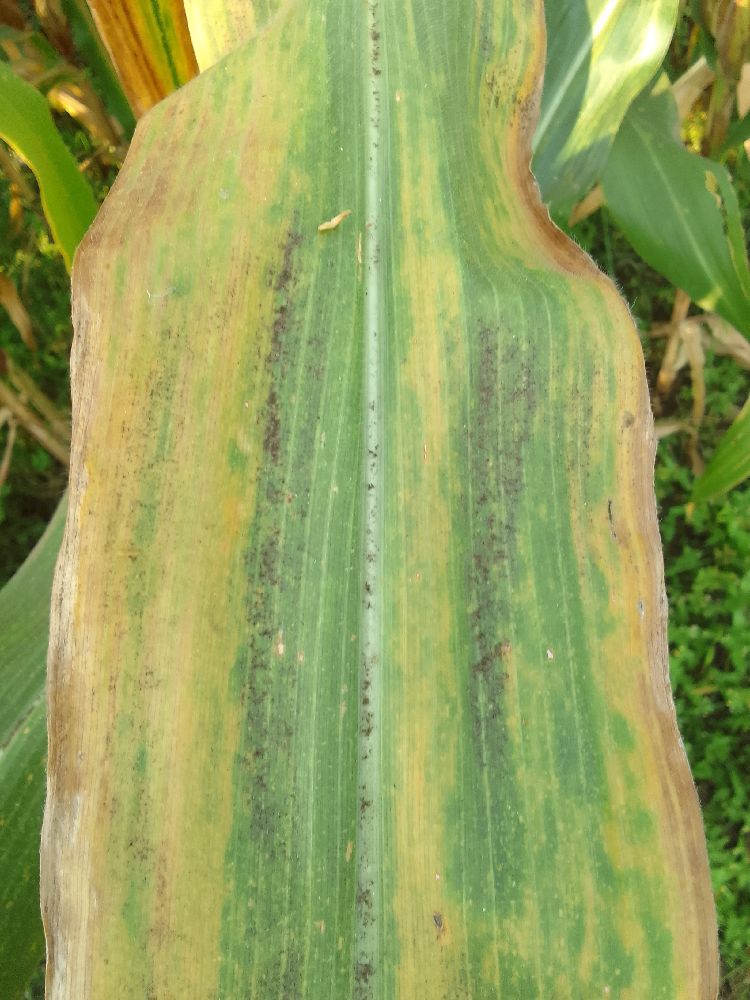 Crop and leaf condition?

maize, maize lethal necrosis
